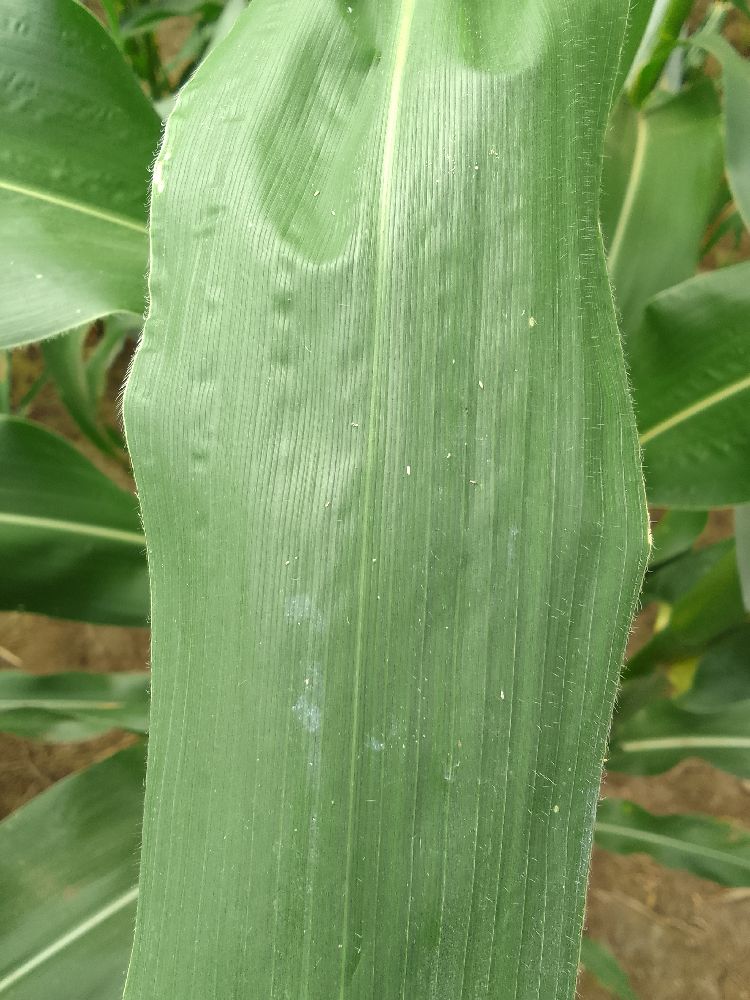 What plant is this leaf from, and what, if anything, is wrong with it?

maize, healthy
